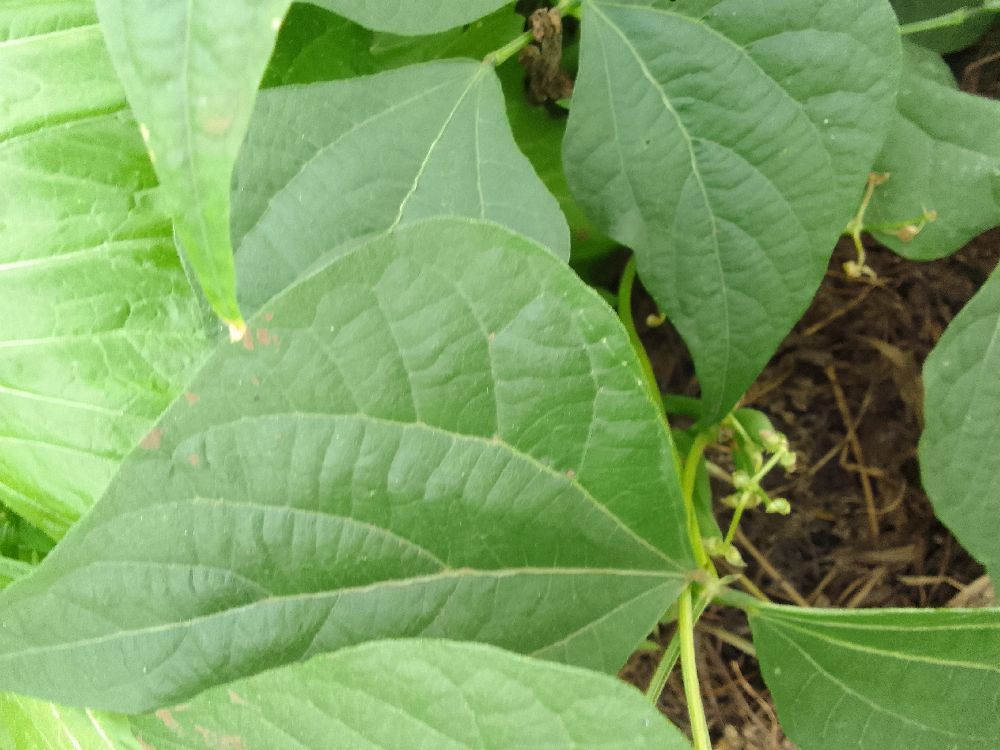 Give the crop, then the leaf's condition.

common bean, healthy
